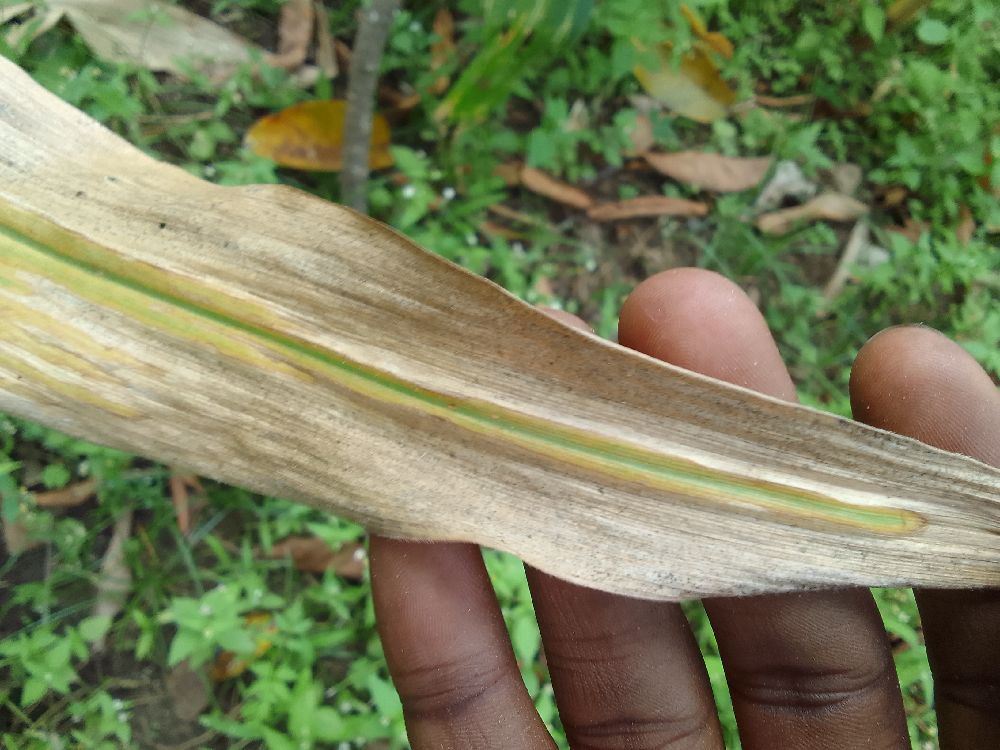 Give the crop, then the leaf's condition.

maize, maize lethal necrosis
